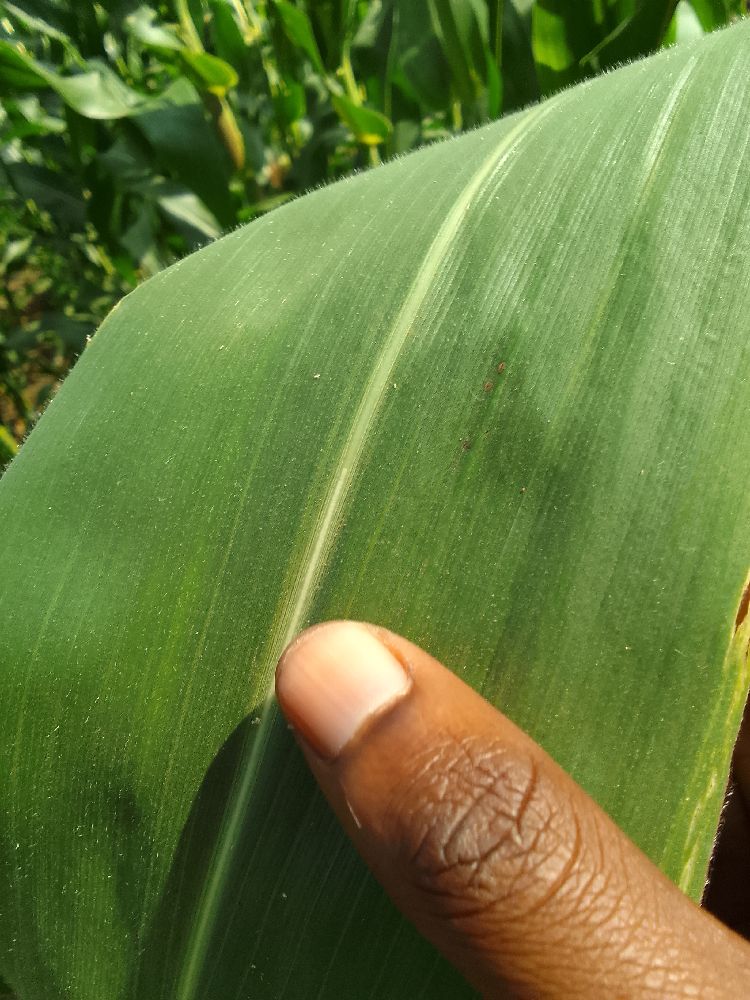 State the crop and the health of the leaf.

maize, healthy
